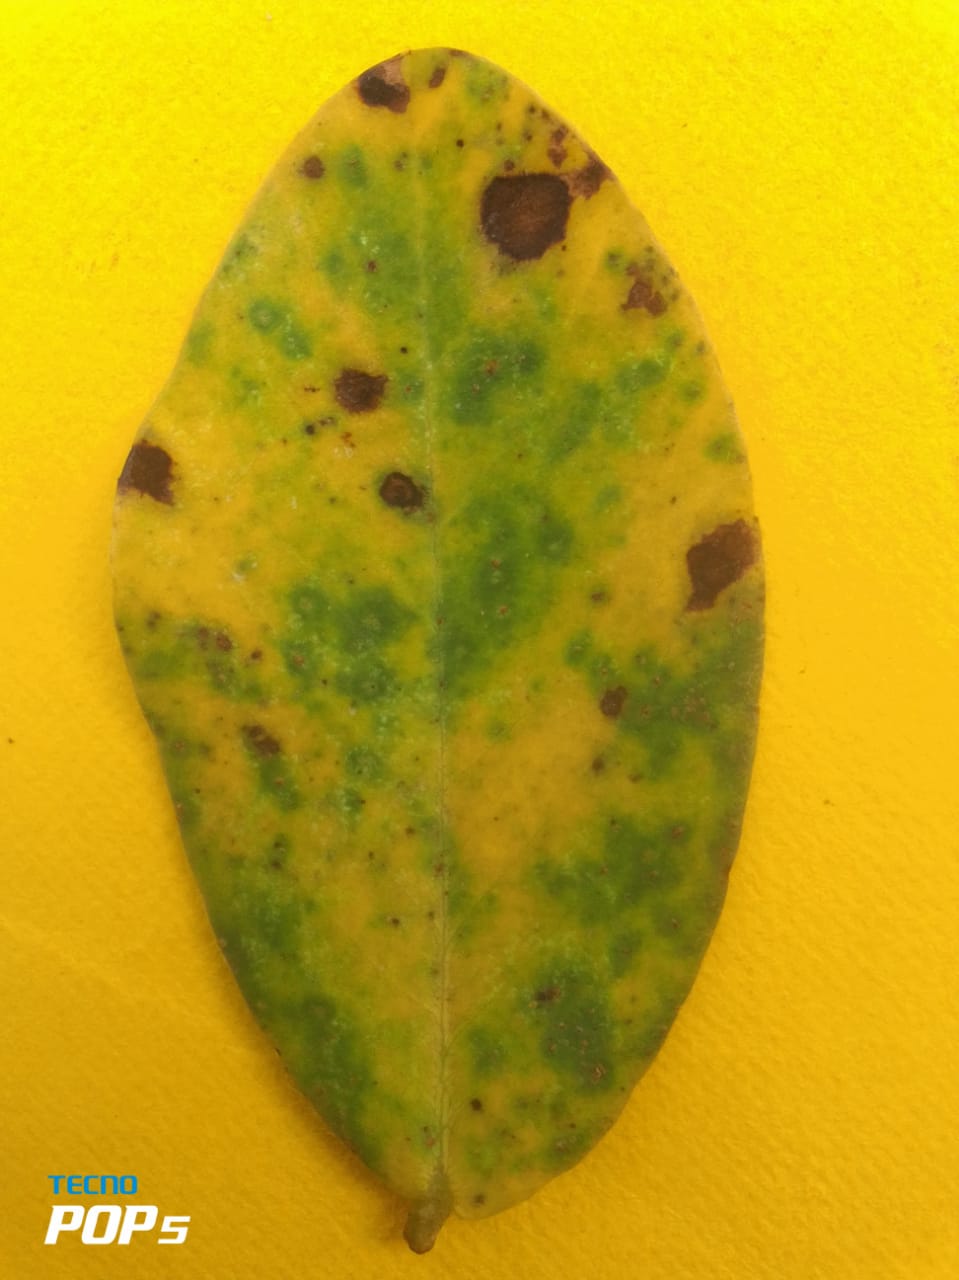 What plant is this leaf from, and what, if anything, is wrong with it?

peanut, nothapassalora personata
